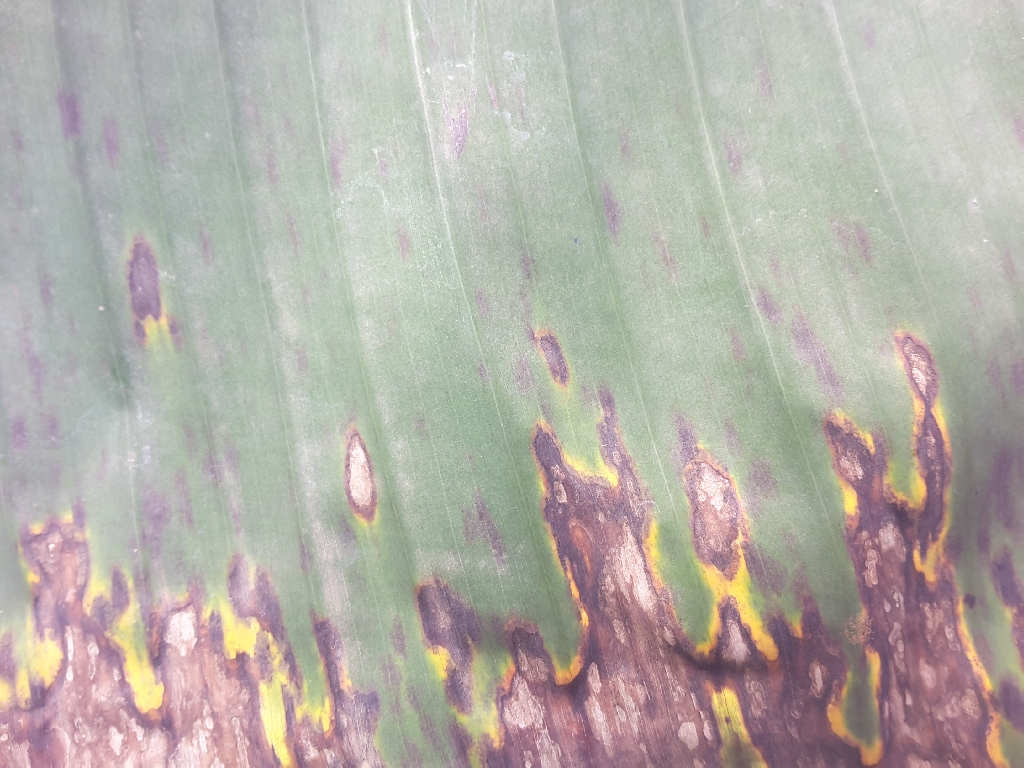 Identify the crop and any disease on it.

banana, black sigatoka
